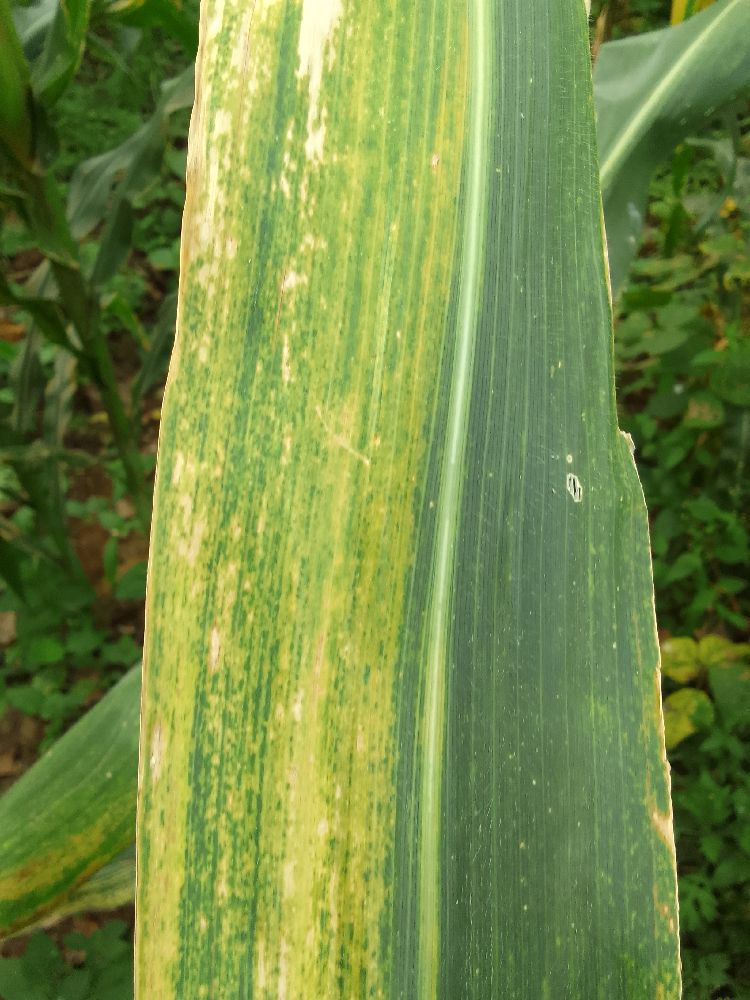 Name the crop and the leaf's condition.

maize, maize lethal necrosis
